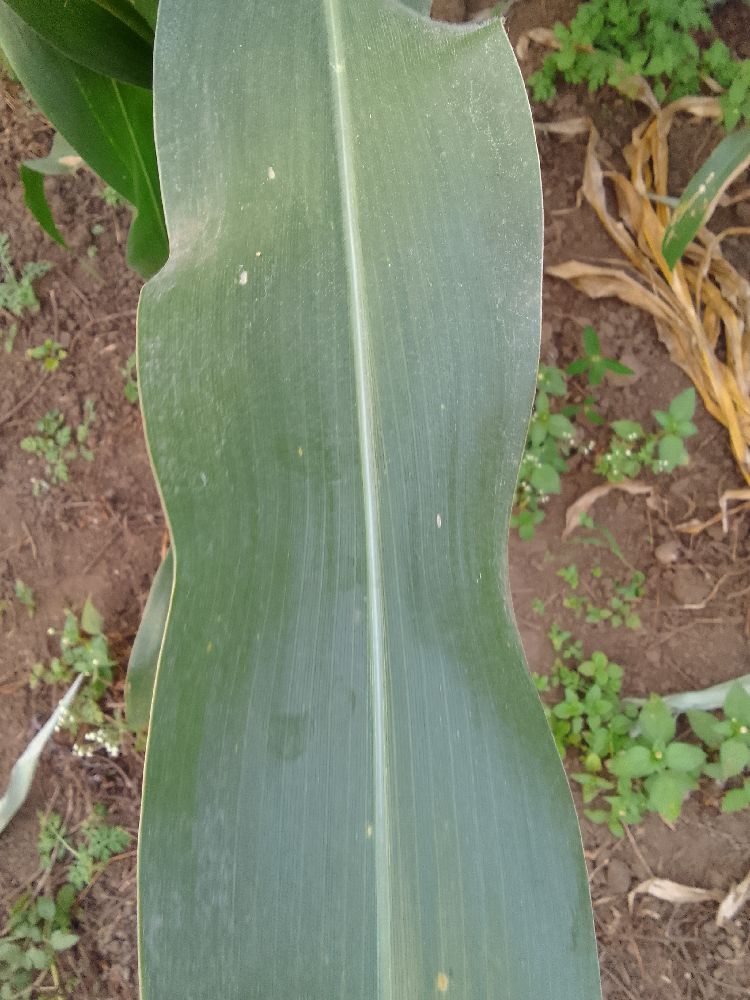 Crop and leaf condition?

maize, healthy
